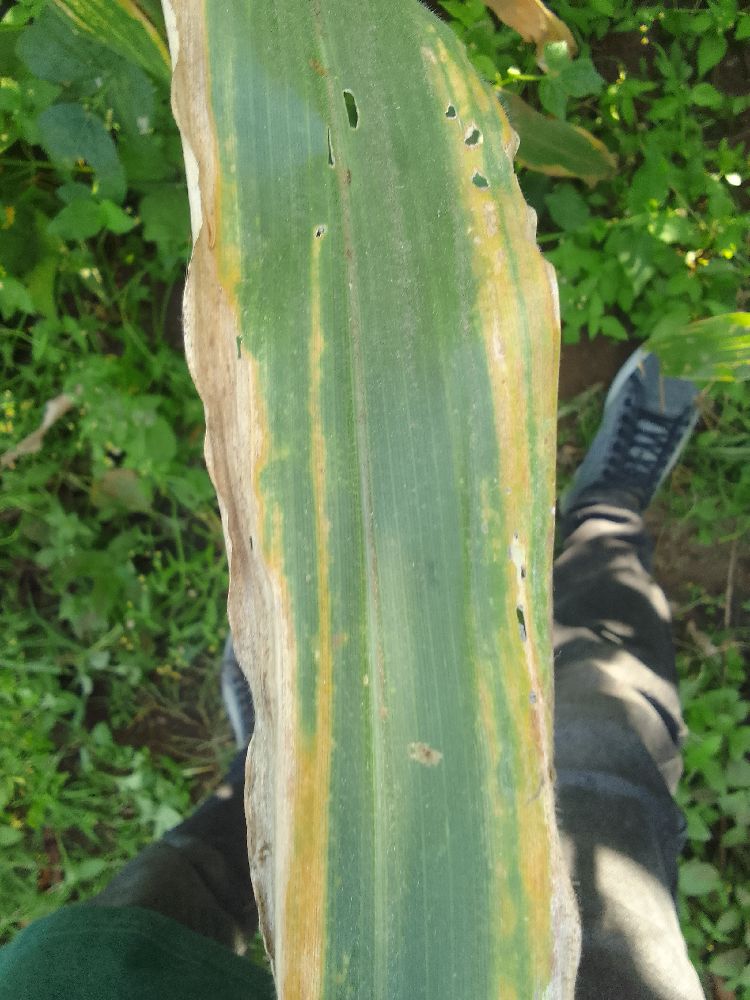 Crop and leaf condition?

maize, maize lethal necrosis
